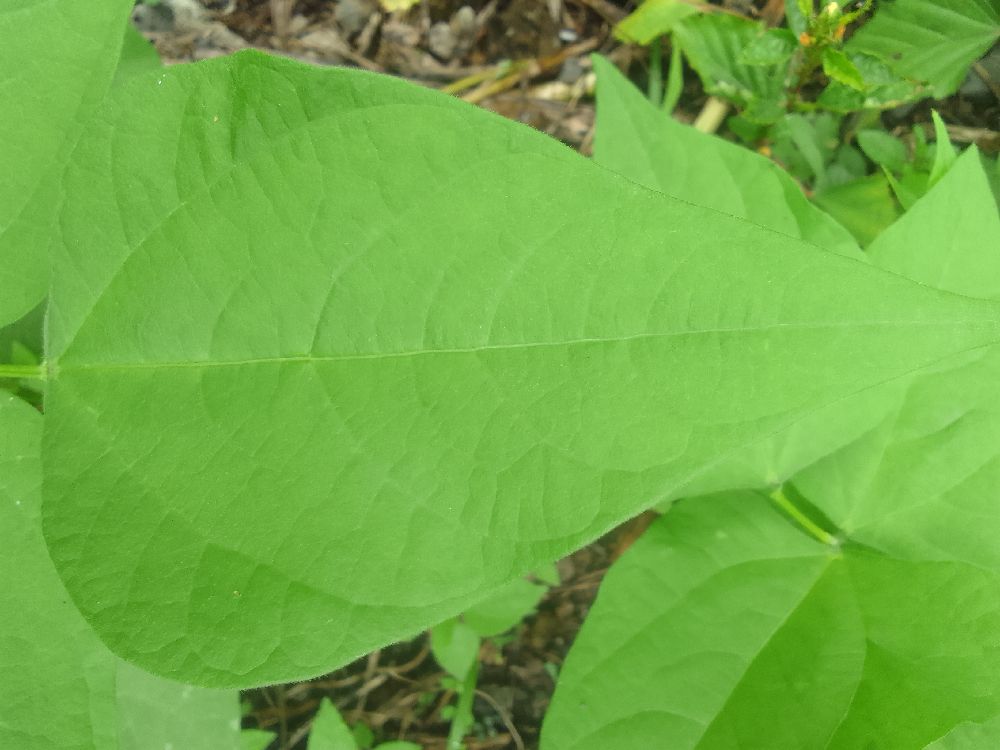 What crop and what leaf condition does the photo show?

common bean, healthy
